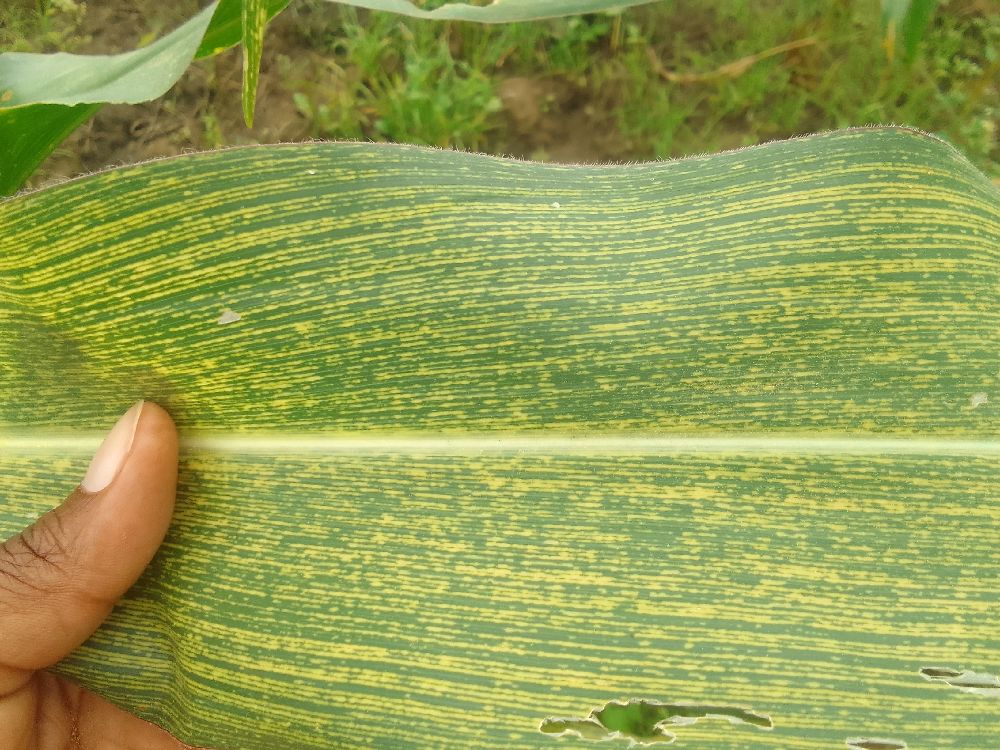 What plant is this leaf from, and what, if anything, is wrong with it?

maize, maize streak virus
